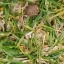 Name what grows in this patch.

grass
